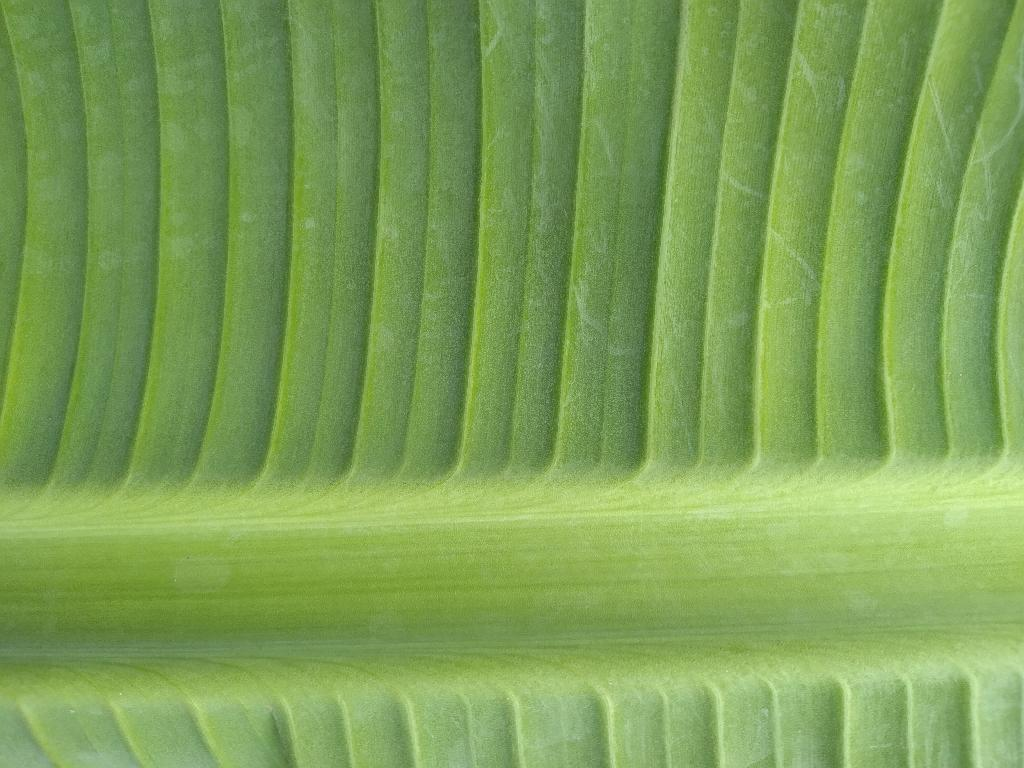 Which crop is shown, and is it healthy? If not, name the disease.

banana, healthy
